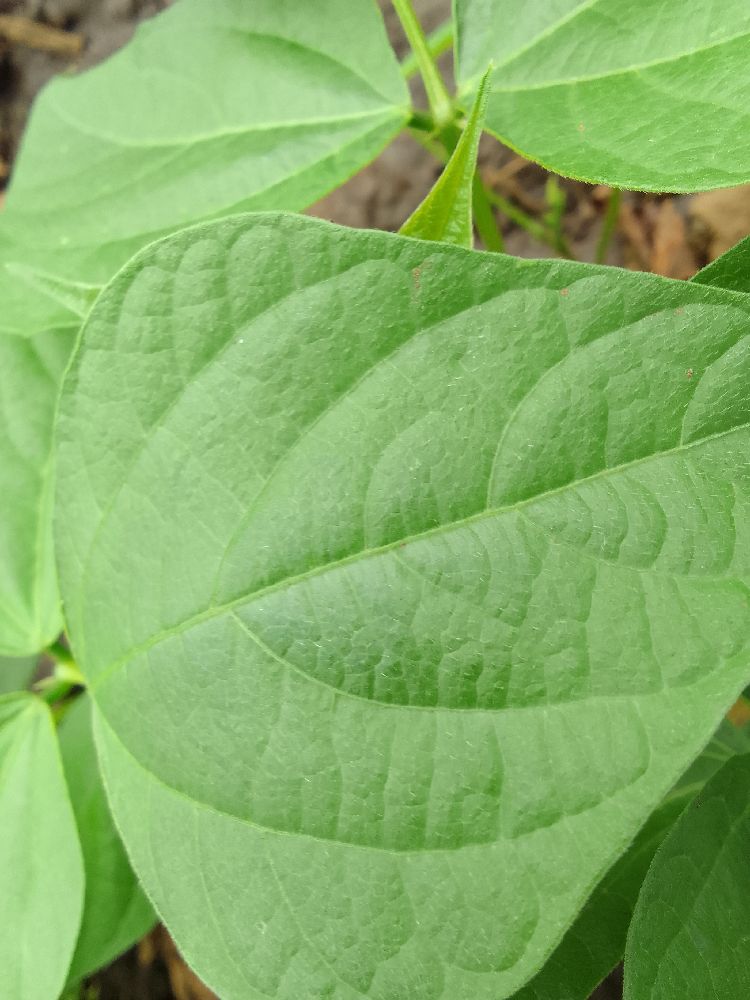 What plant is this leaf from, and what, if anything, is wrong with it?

common bean, healthy
